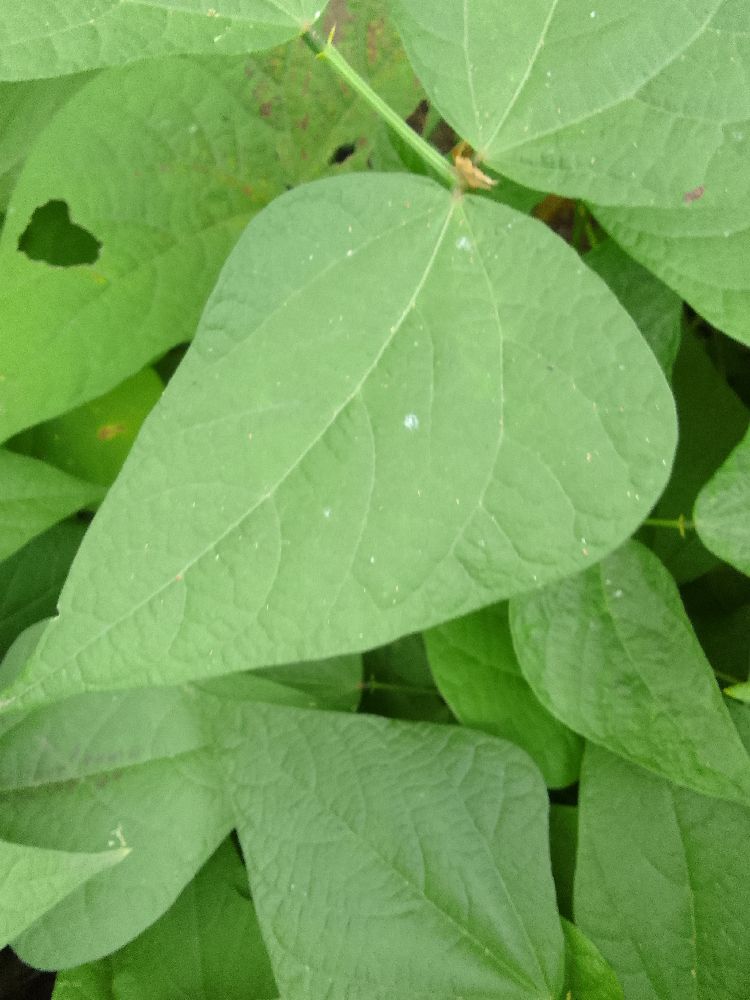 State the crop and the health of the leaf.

common bean, healthy
